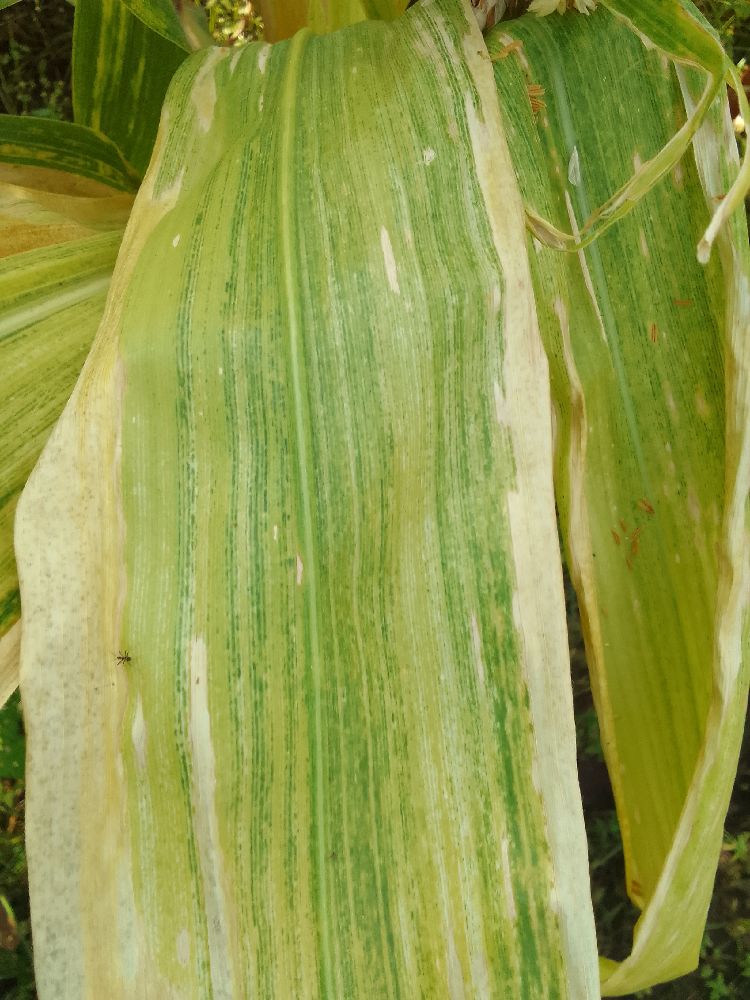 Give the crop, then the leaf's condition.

maize, maize lethal necrosis
